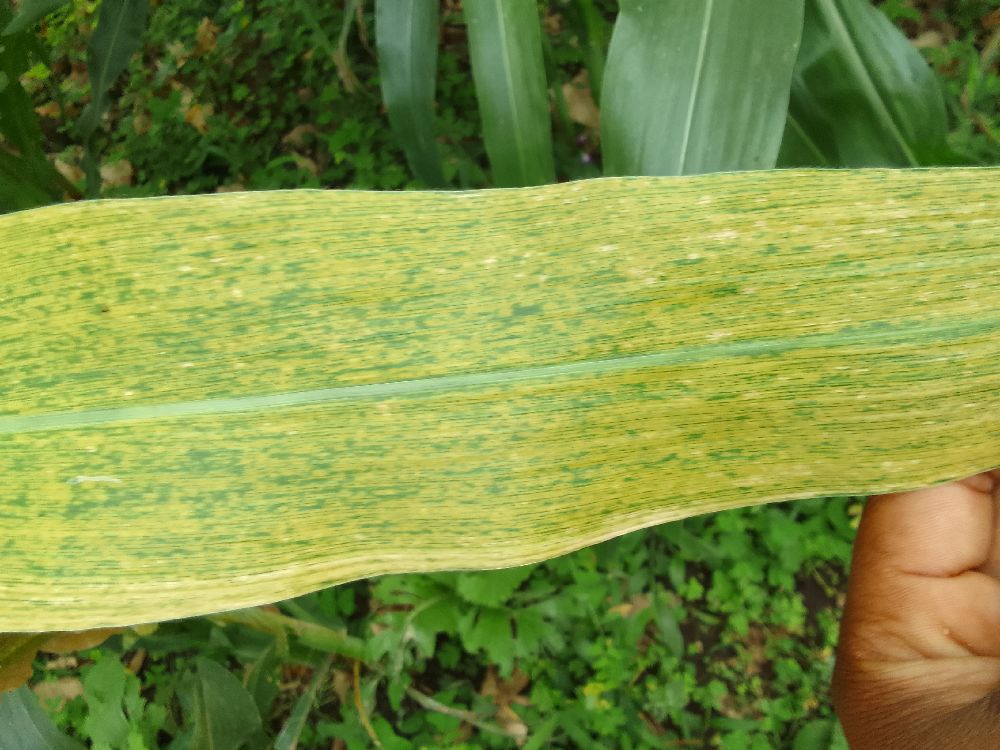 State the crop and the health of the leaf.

maize, maize lethal necrosis
